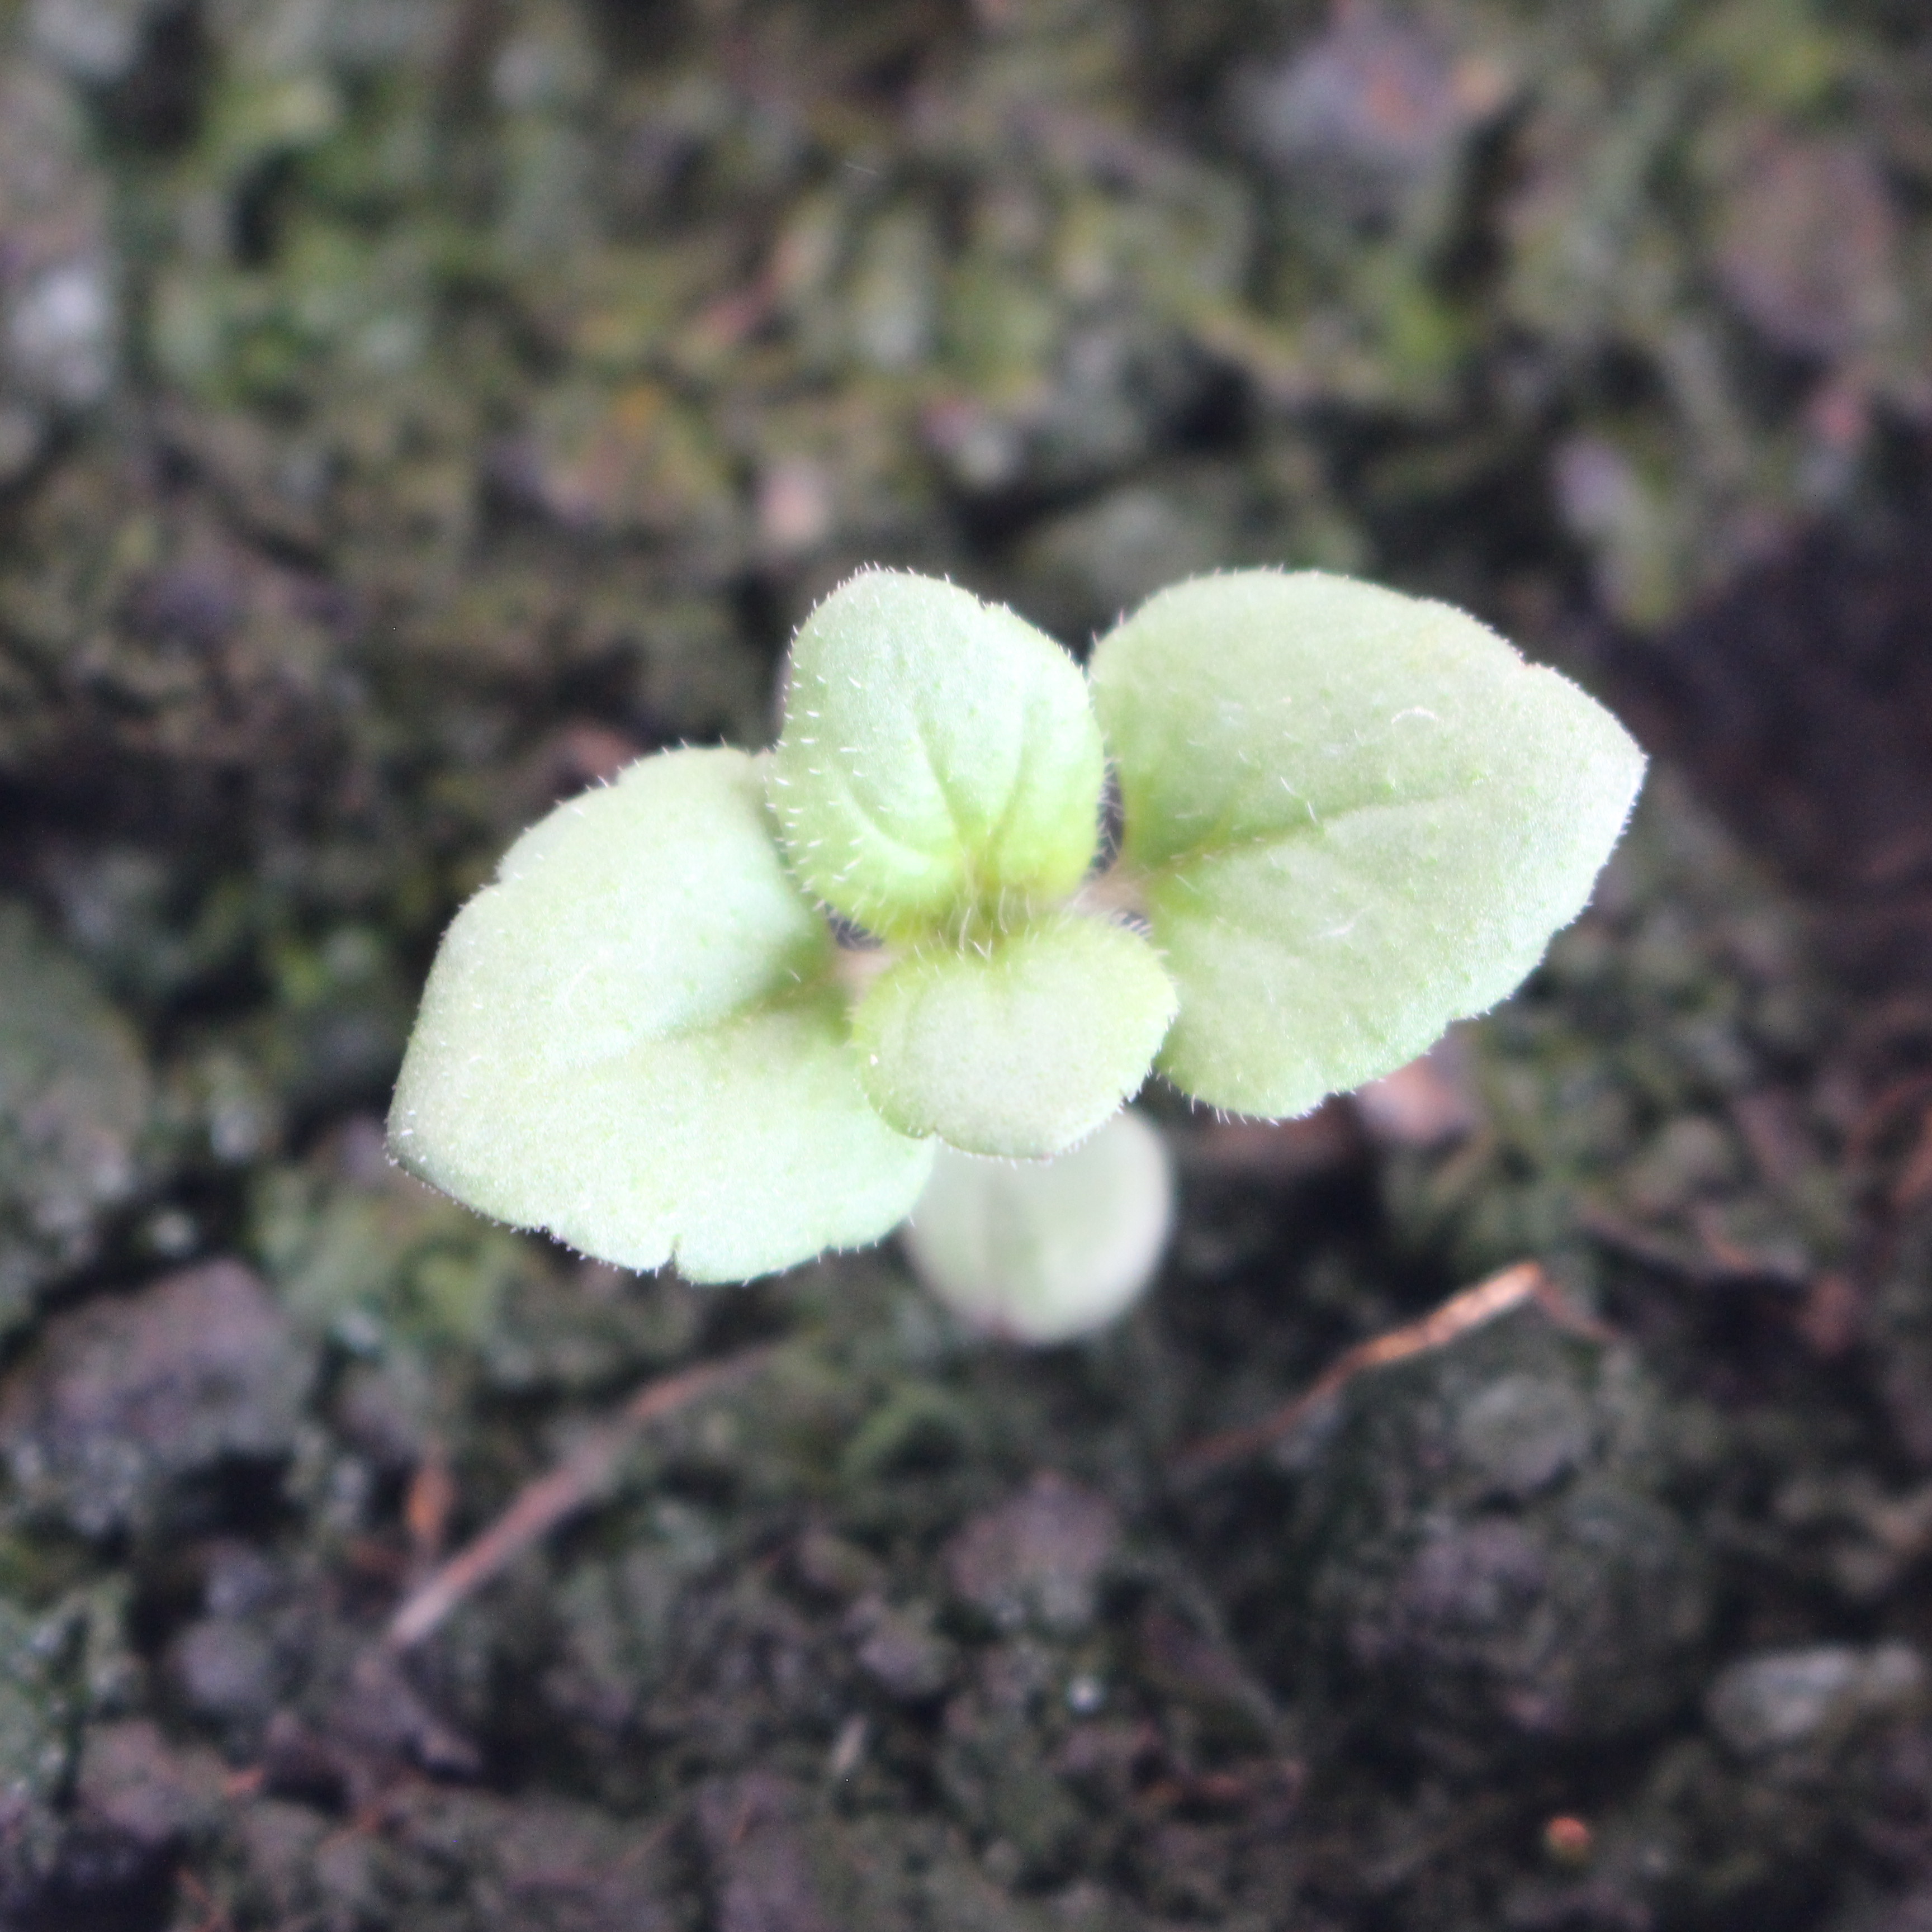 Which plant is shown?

Veronica persica
